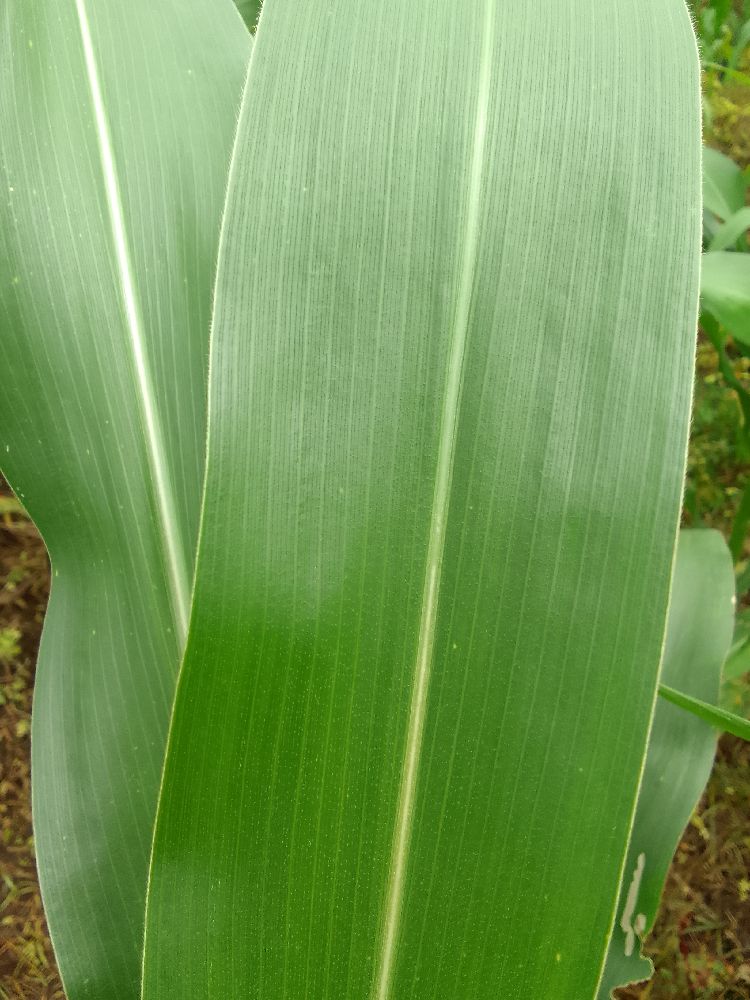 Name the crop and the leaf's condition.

maize, healthy
